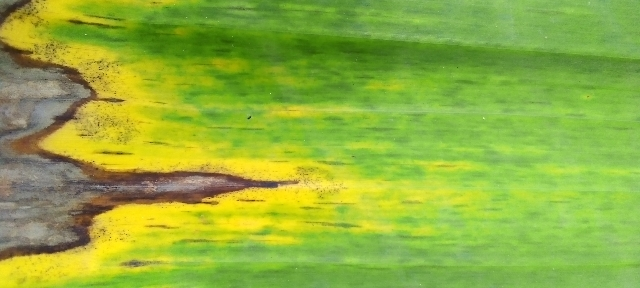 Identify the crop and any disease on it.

banana, fusarium wilt race 1
